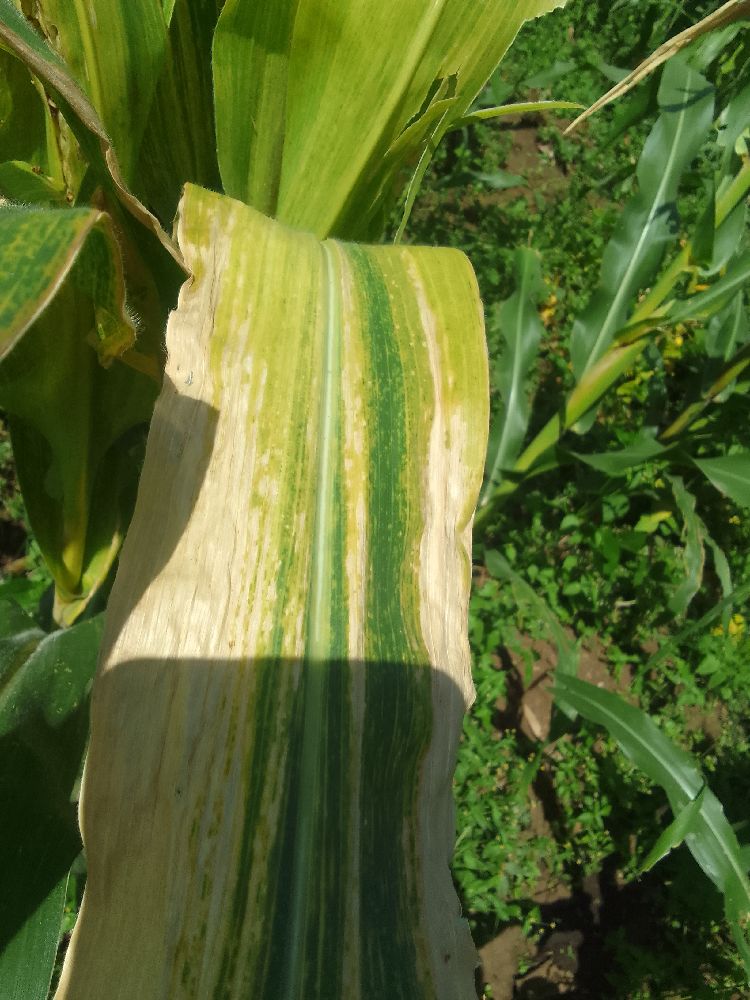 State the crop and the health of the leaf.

maize, maize lethal necrosis
